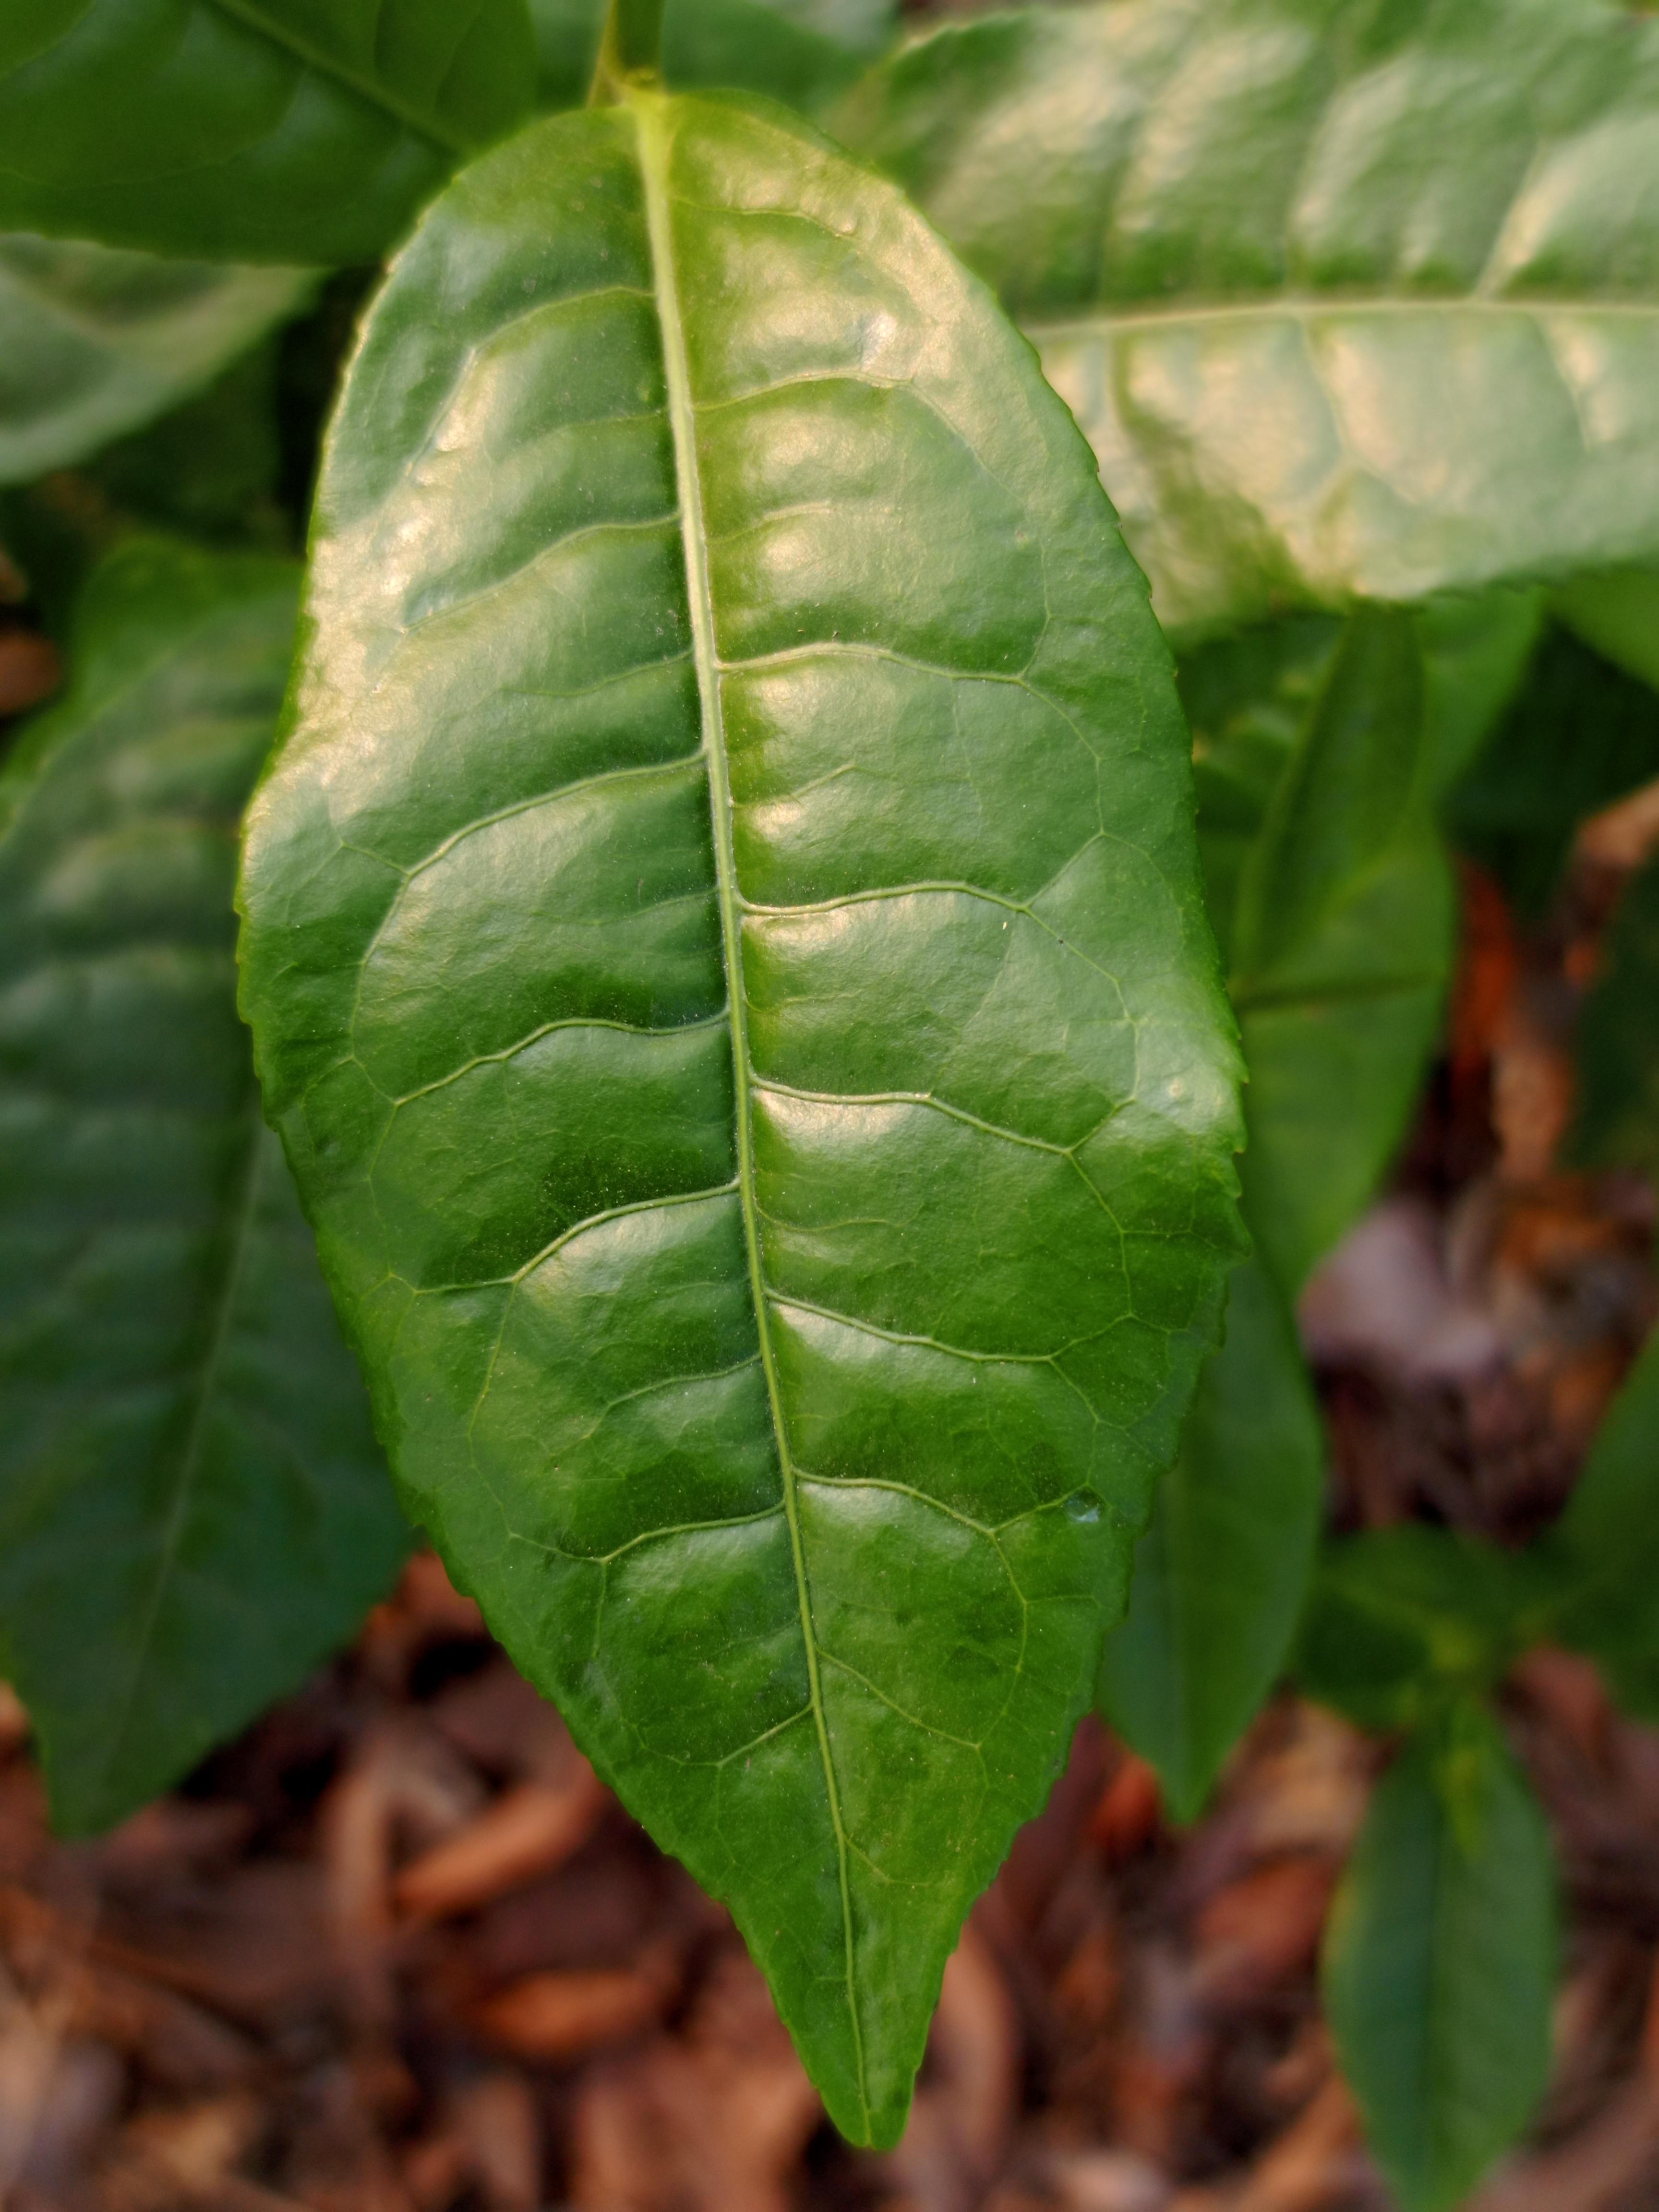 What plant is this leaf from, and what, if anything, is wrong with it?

tea, healthy leaf
